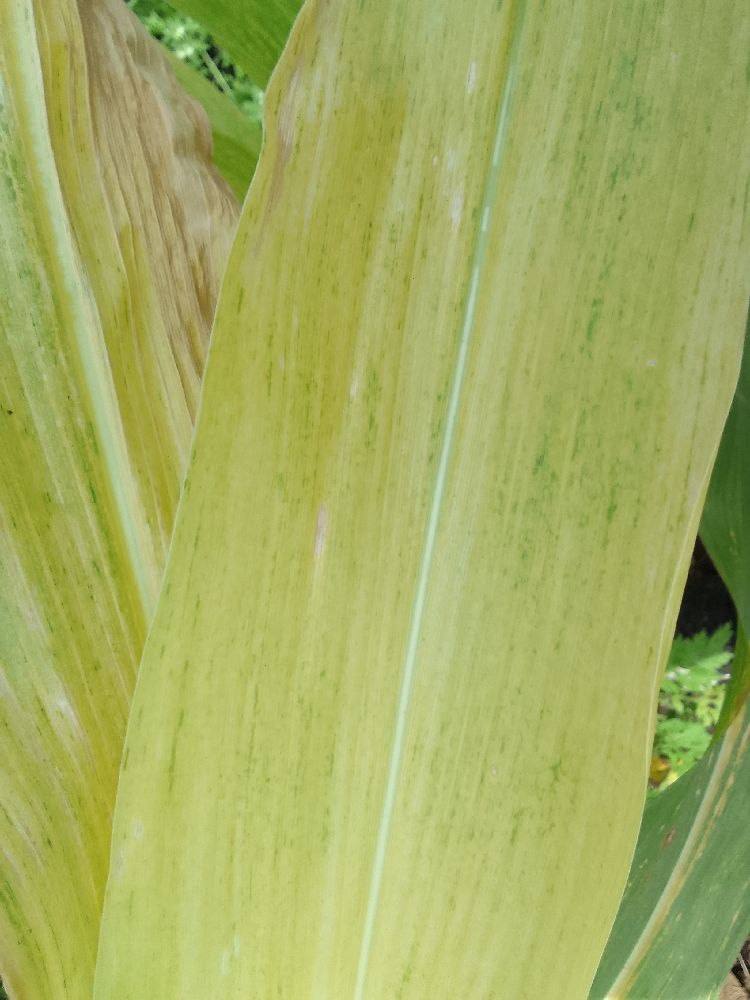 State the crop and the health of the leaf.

maize, maize lethal necrosis
